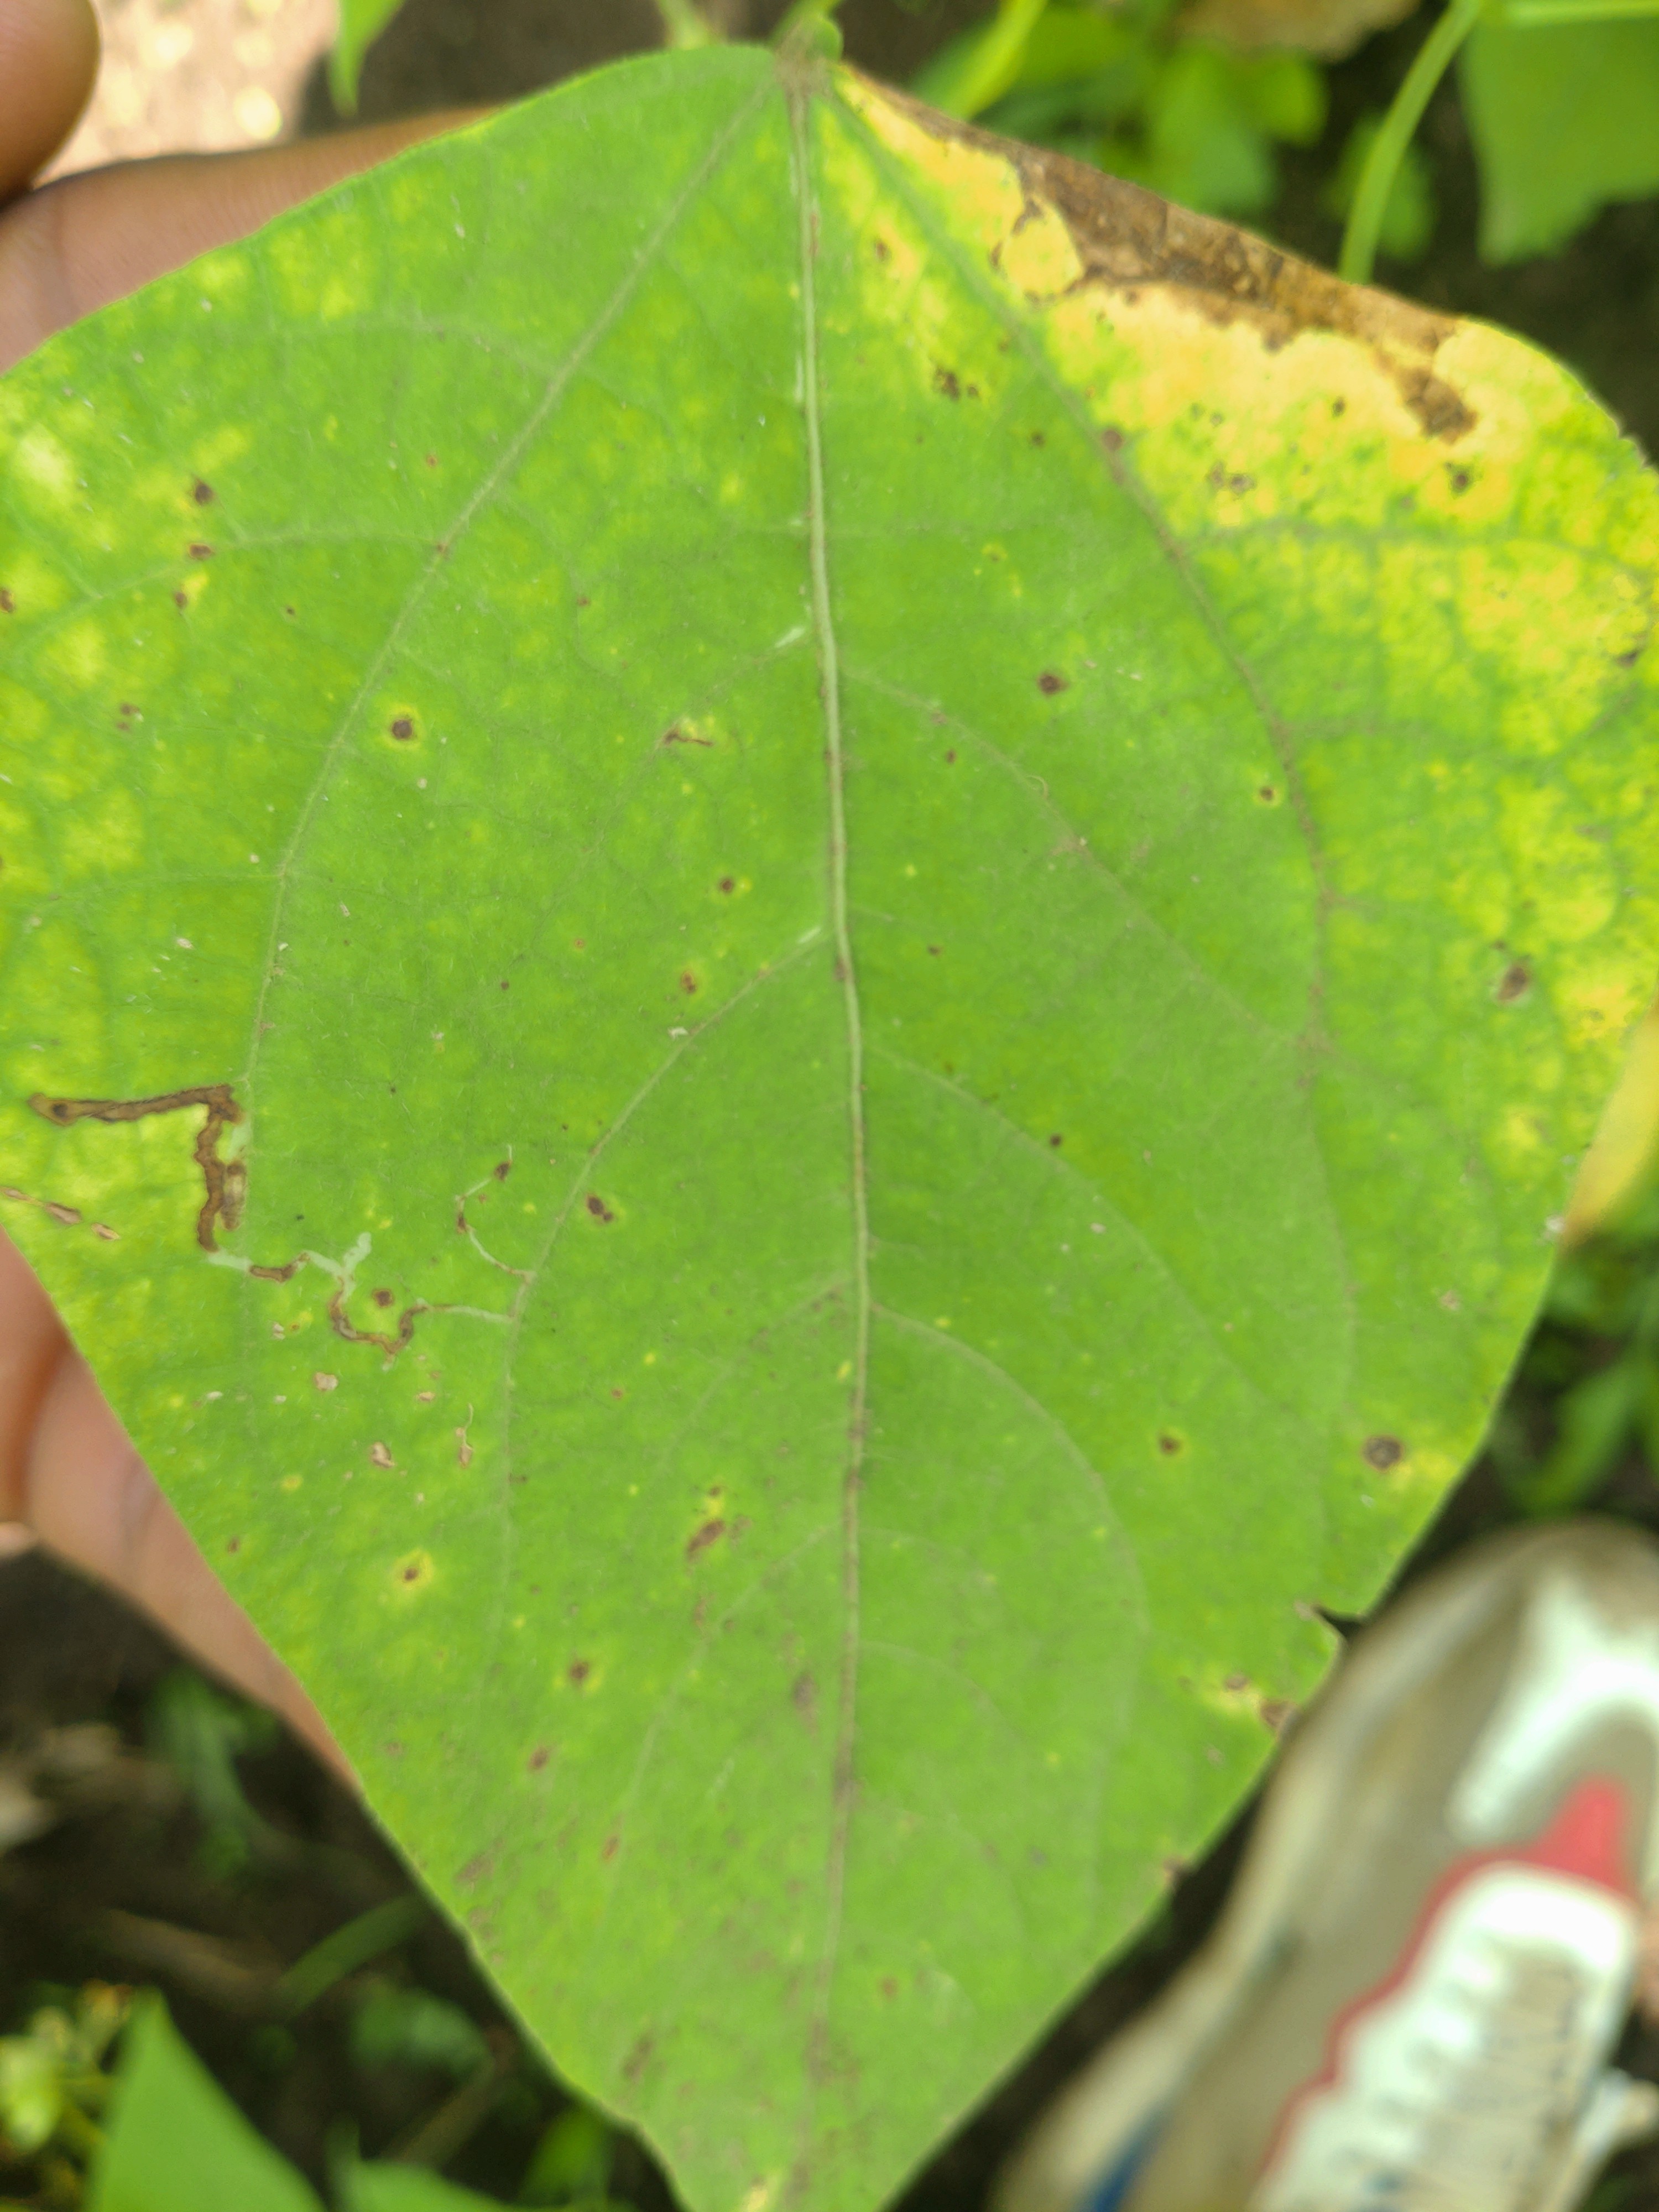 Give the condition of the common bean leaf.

rust
